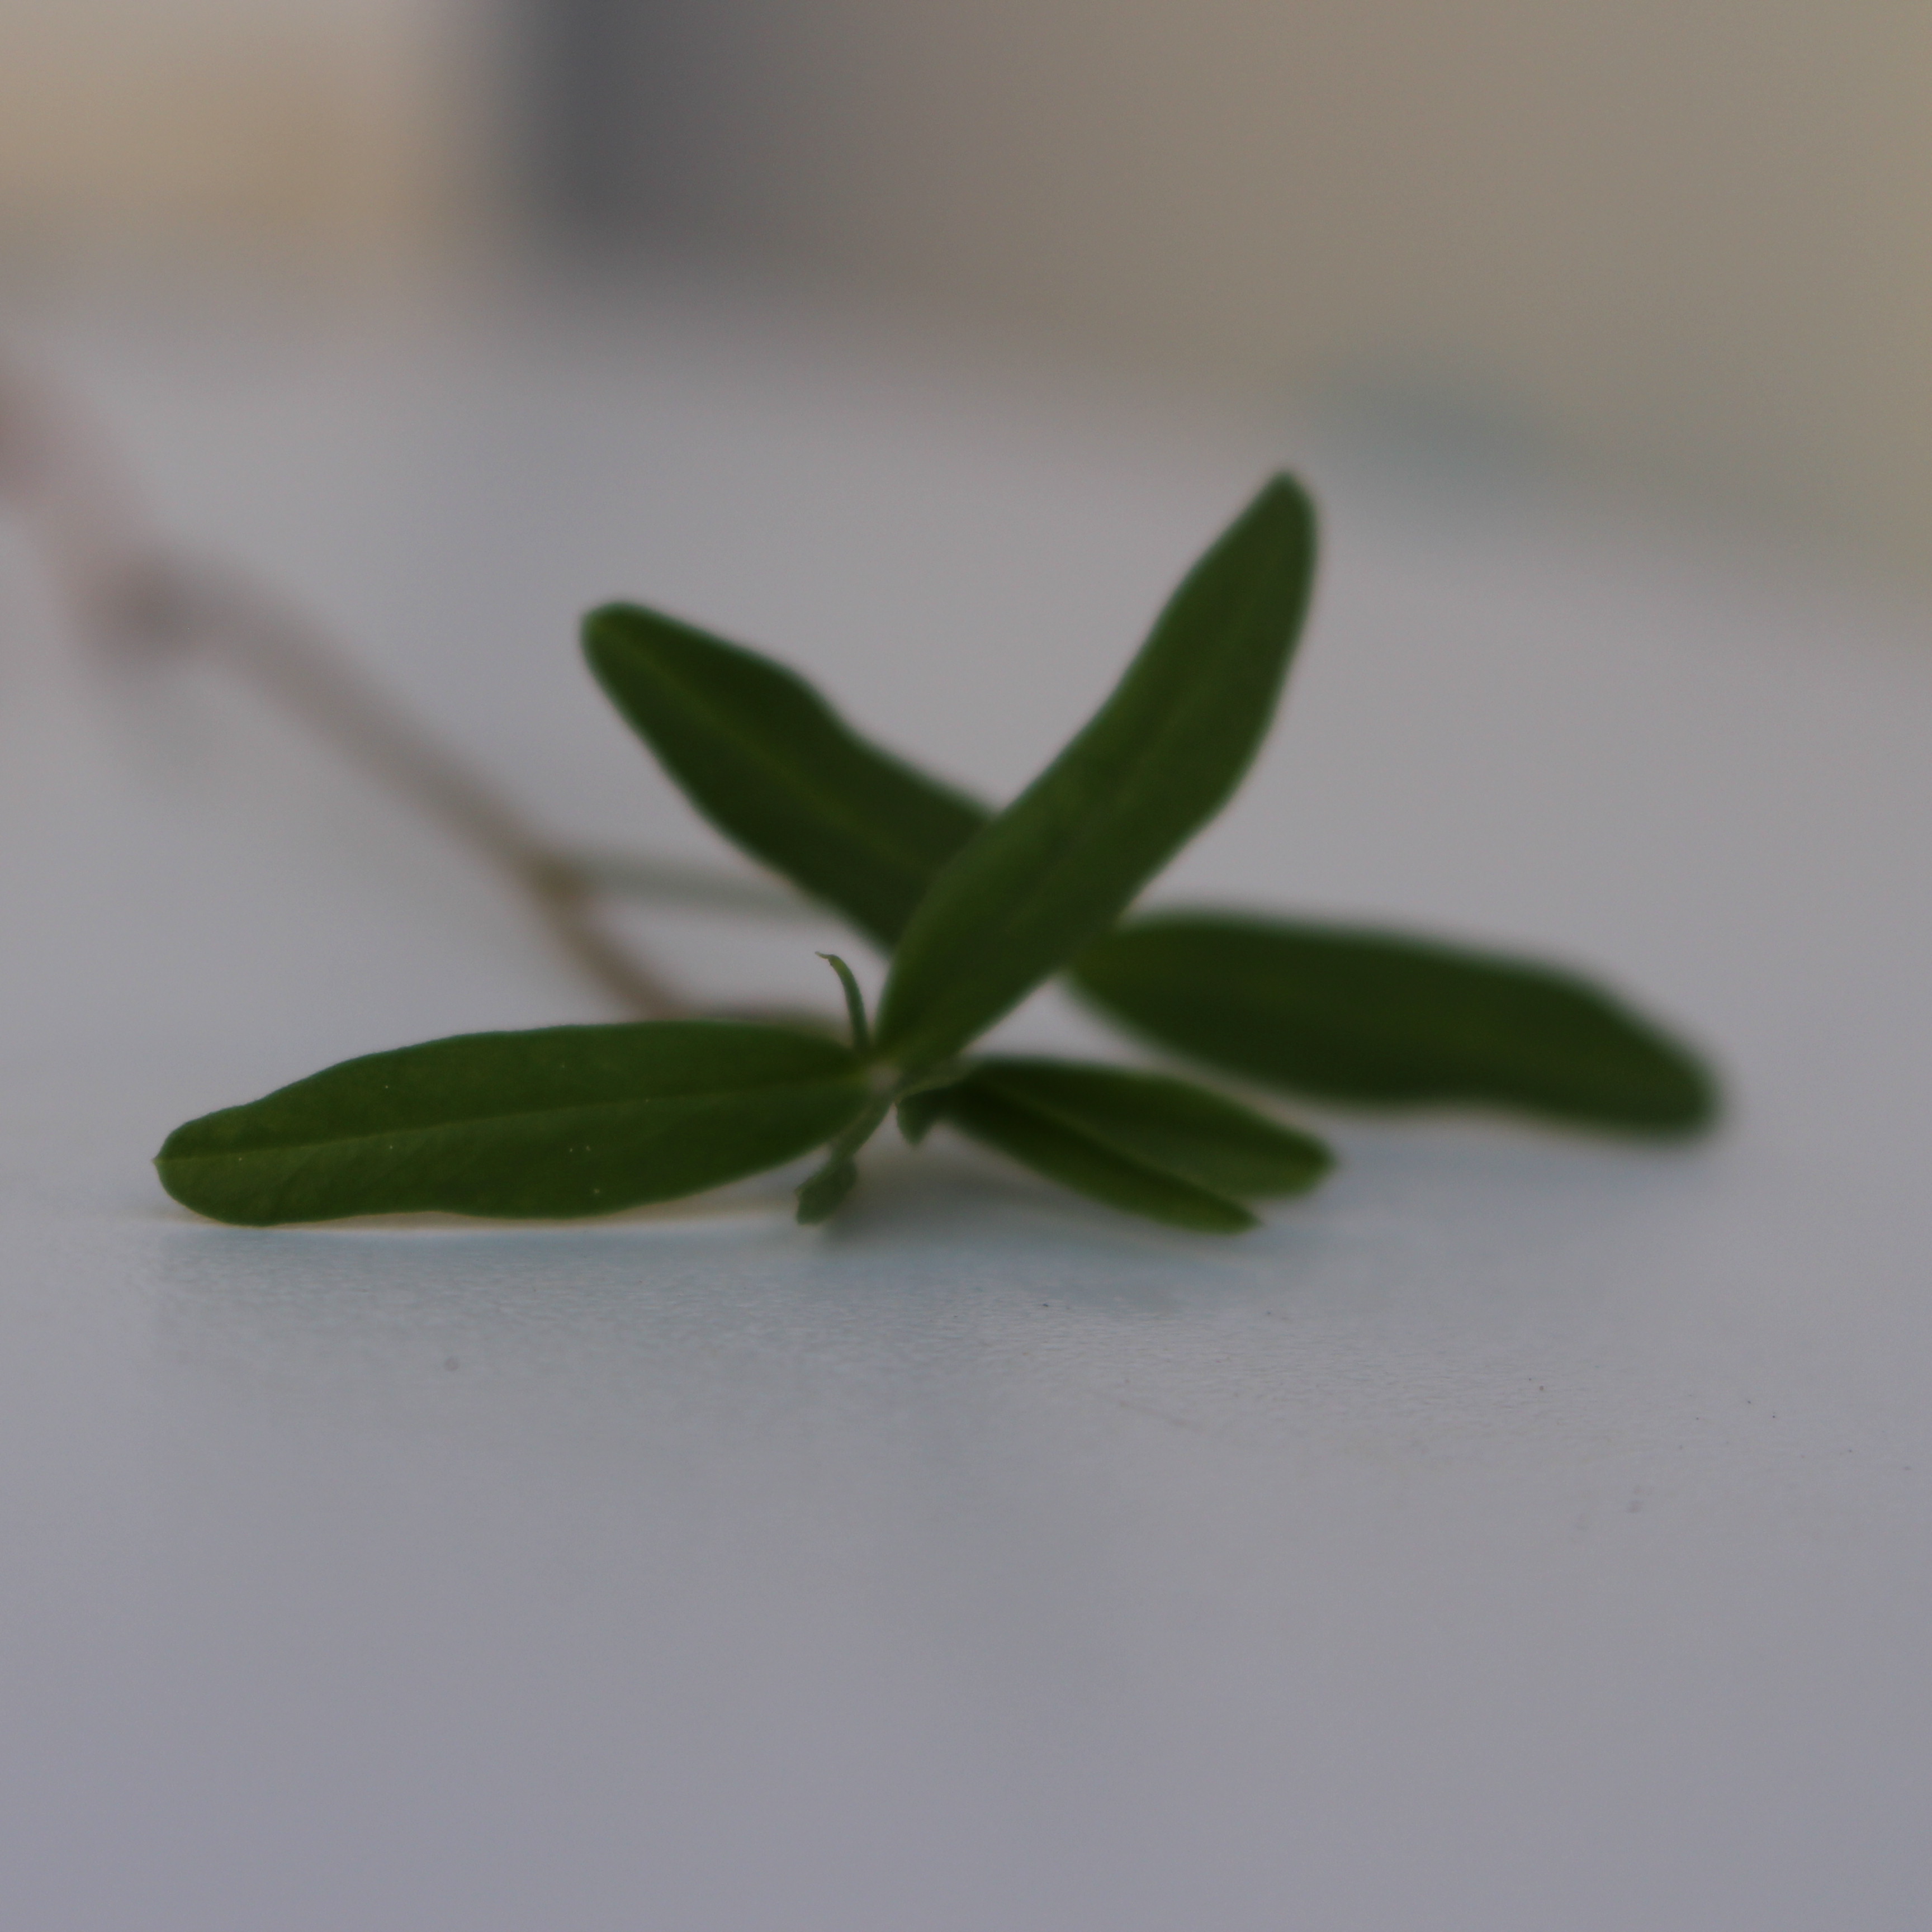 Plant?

Vicia sativa
